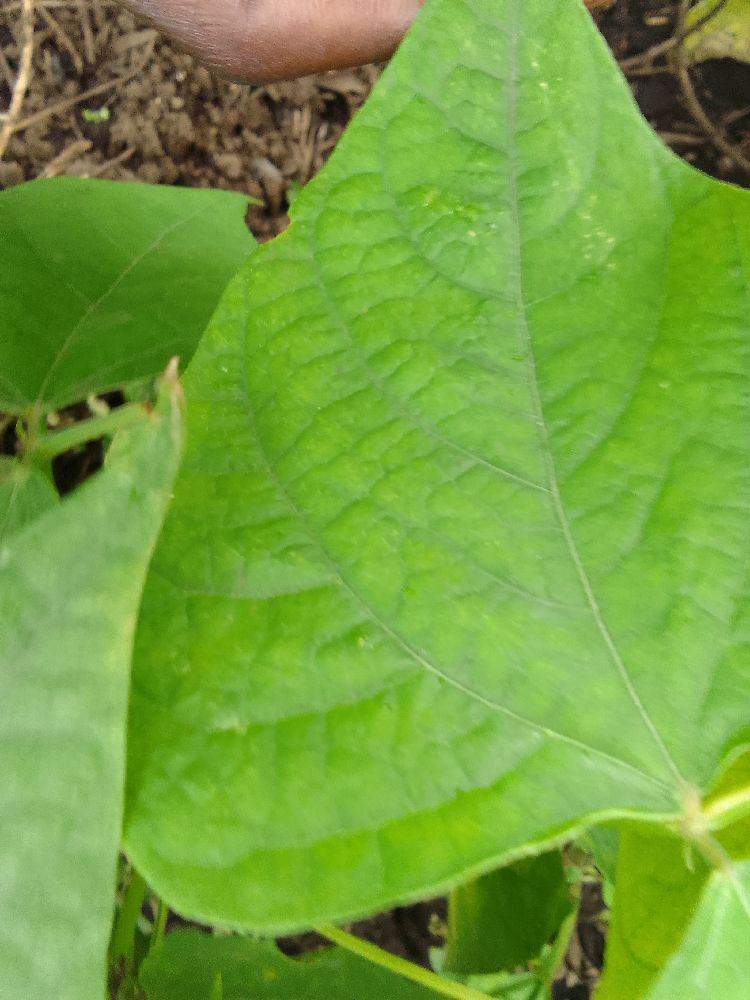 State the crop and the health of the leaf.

common bean, healthy
